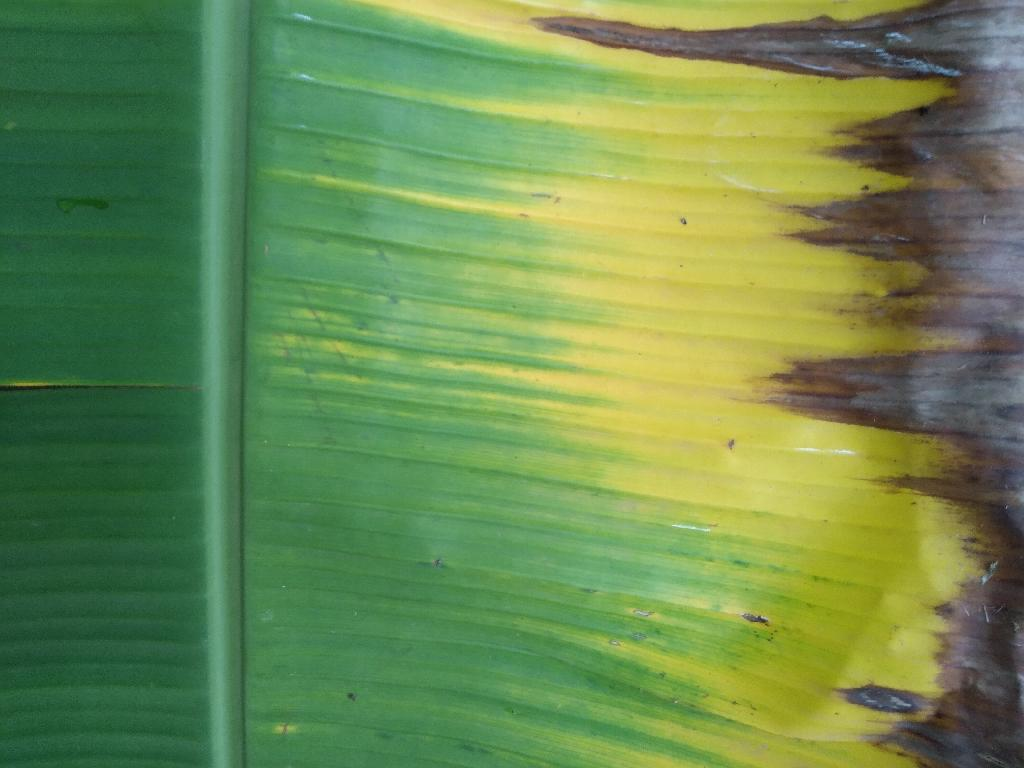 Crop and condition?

banana, fusarium wilt race 1
